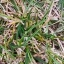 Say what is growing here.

grass
